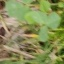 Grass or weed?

unstructured weed
